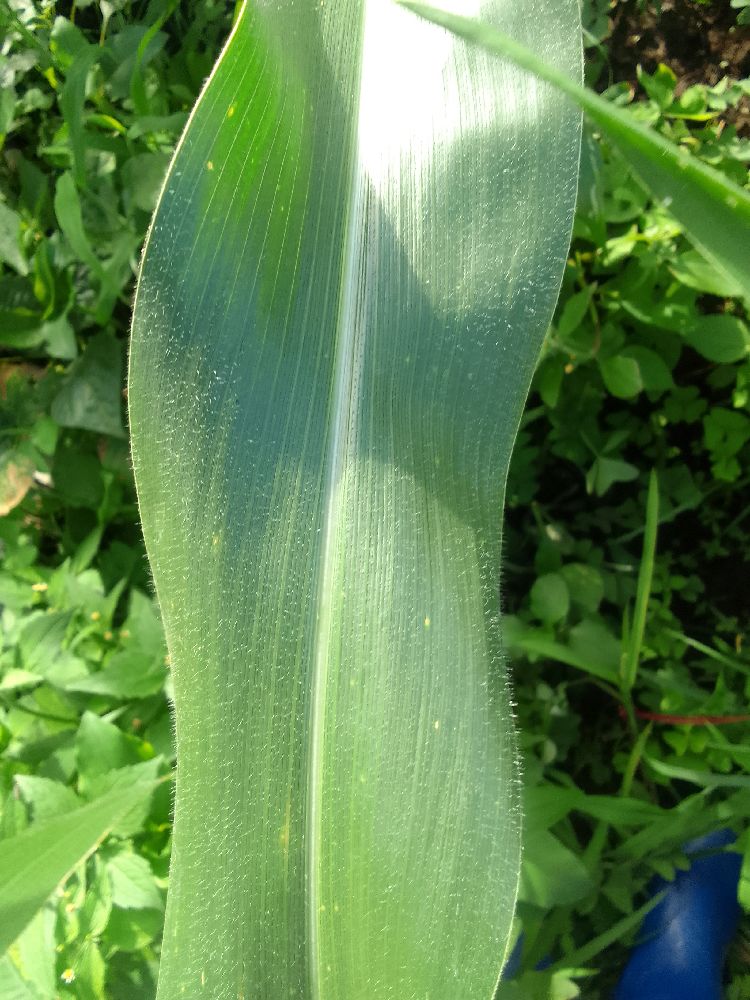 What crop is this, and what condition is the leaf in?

maize, healthy
